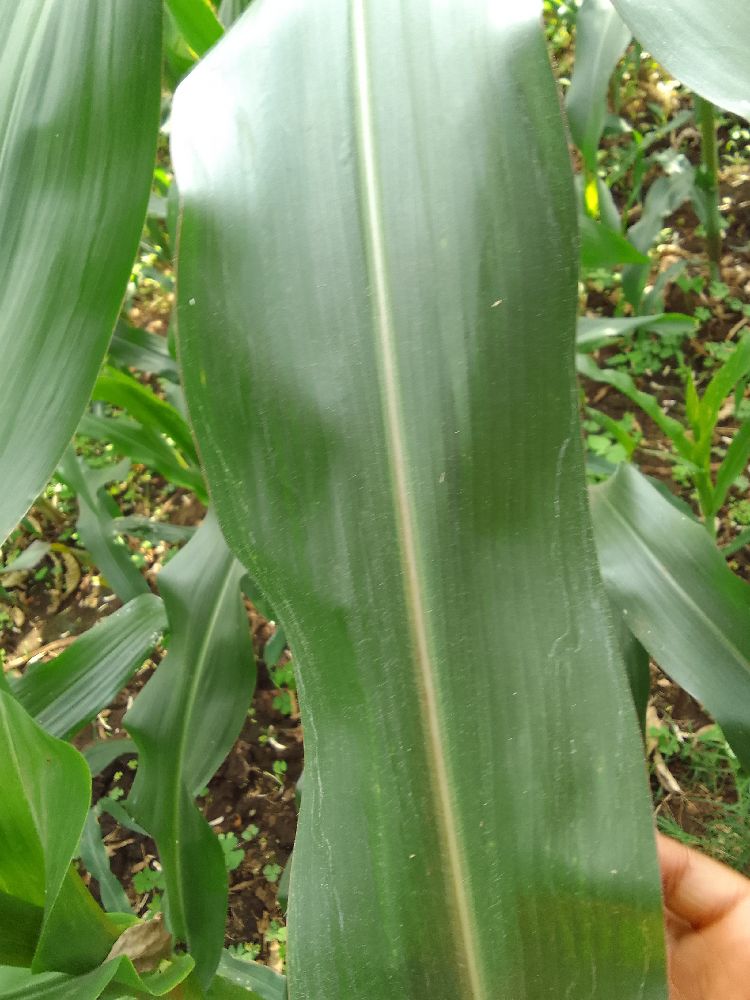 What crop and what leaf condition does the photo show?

maize, healthy
